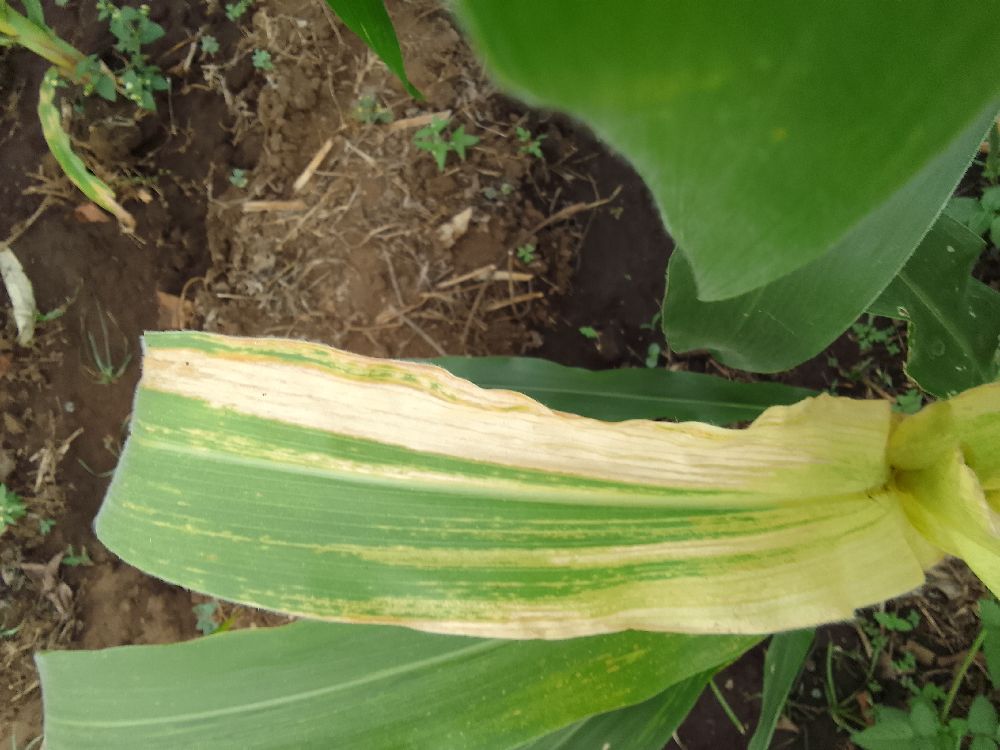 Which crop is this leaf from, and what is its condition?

maize, maize lethal necrosis
